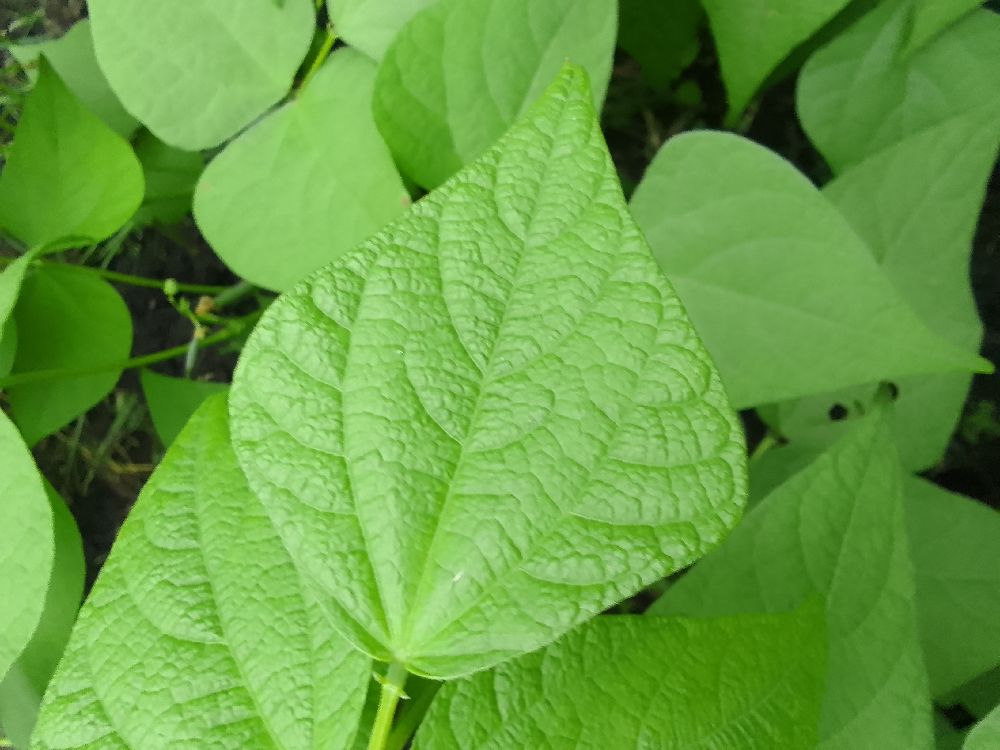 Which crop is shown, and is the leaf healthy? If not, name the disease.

common bean, healthy
